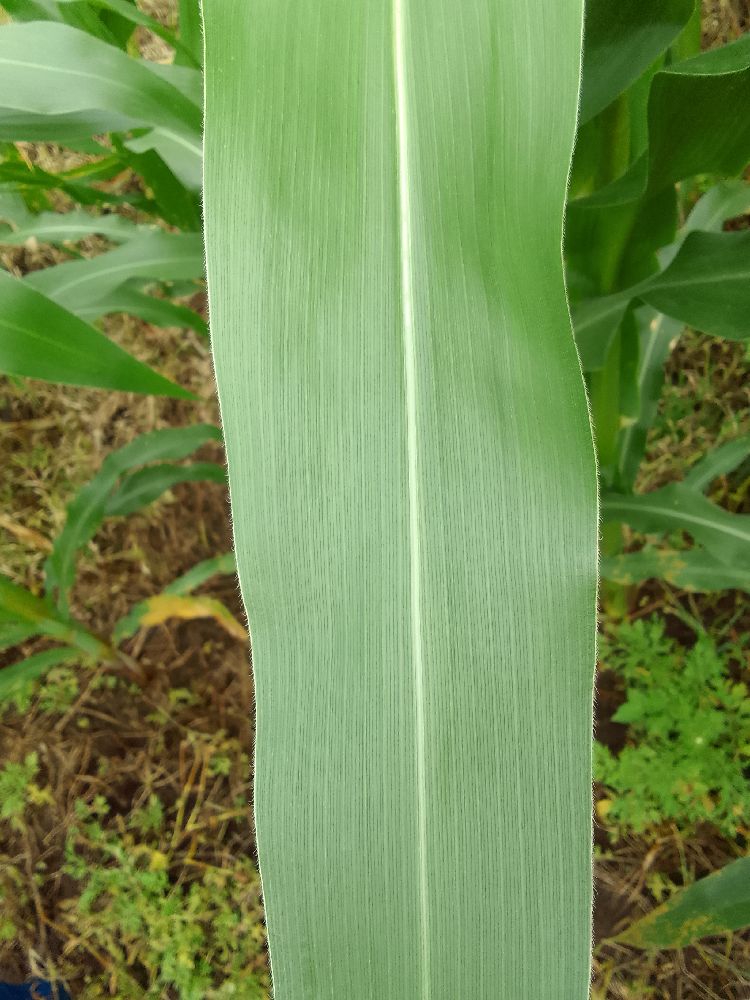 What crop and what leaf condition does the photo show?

maize, healthy
